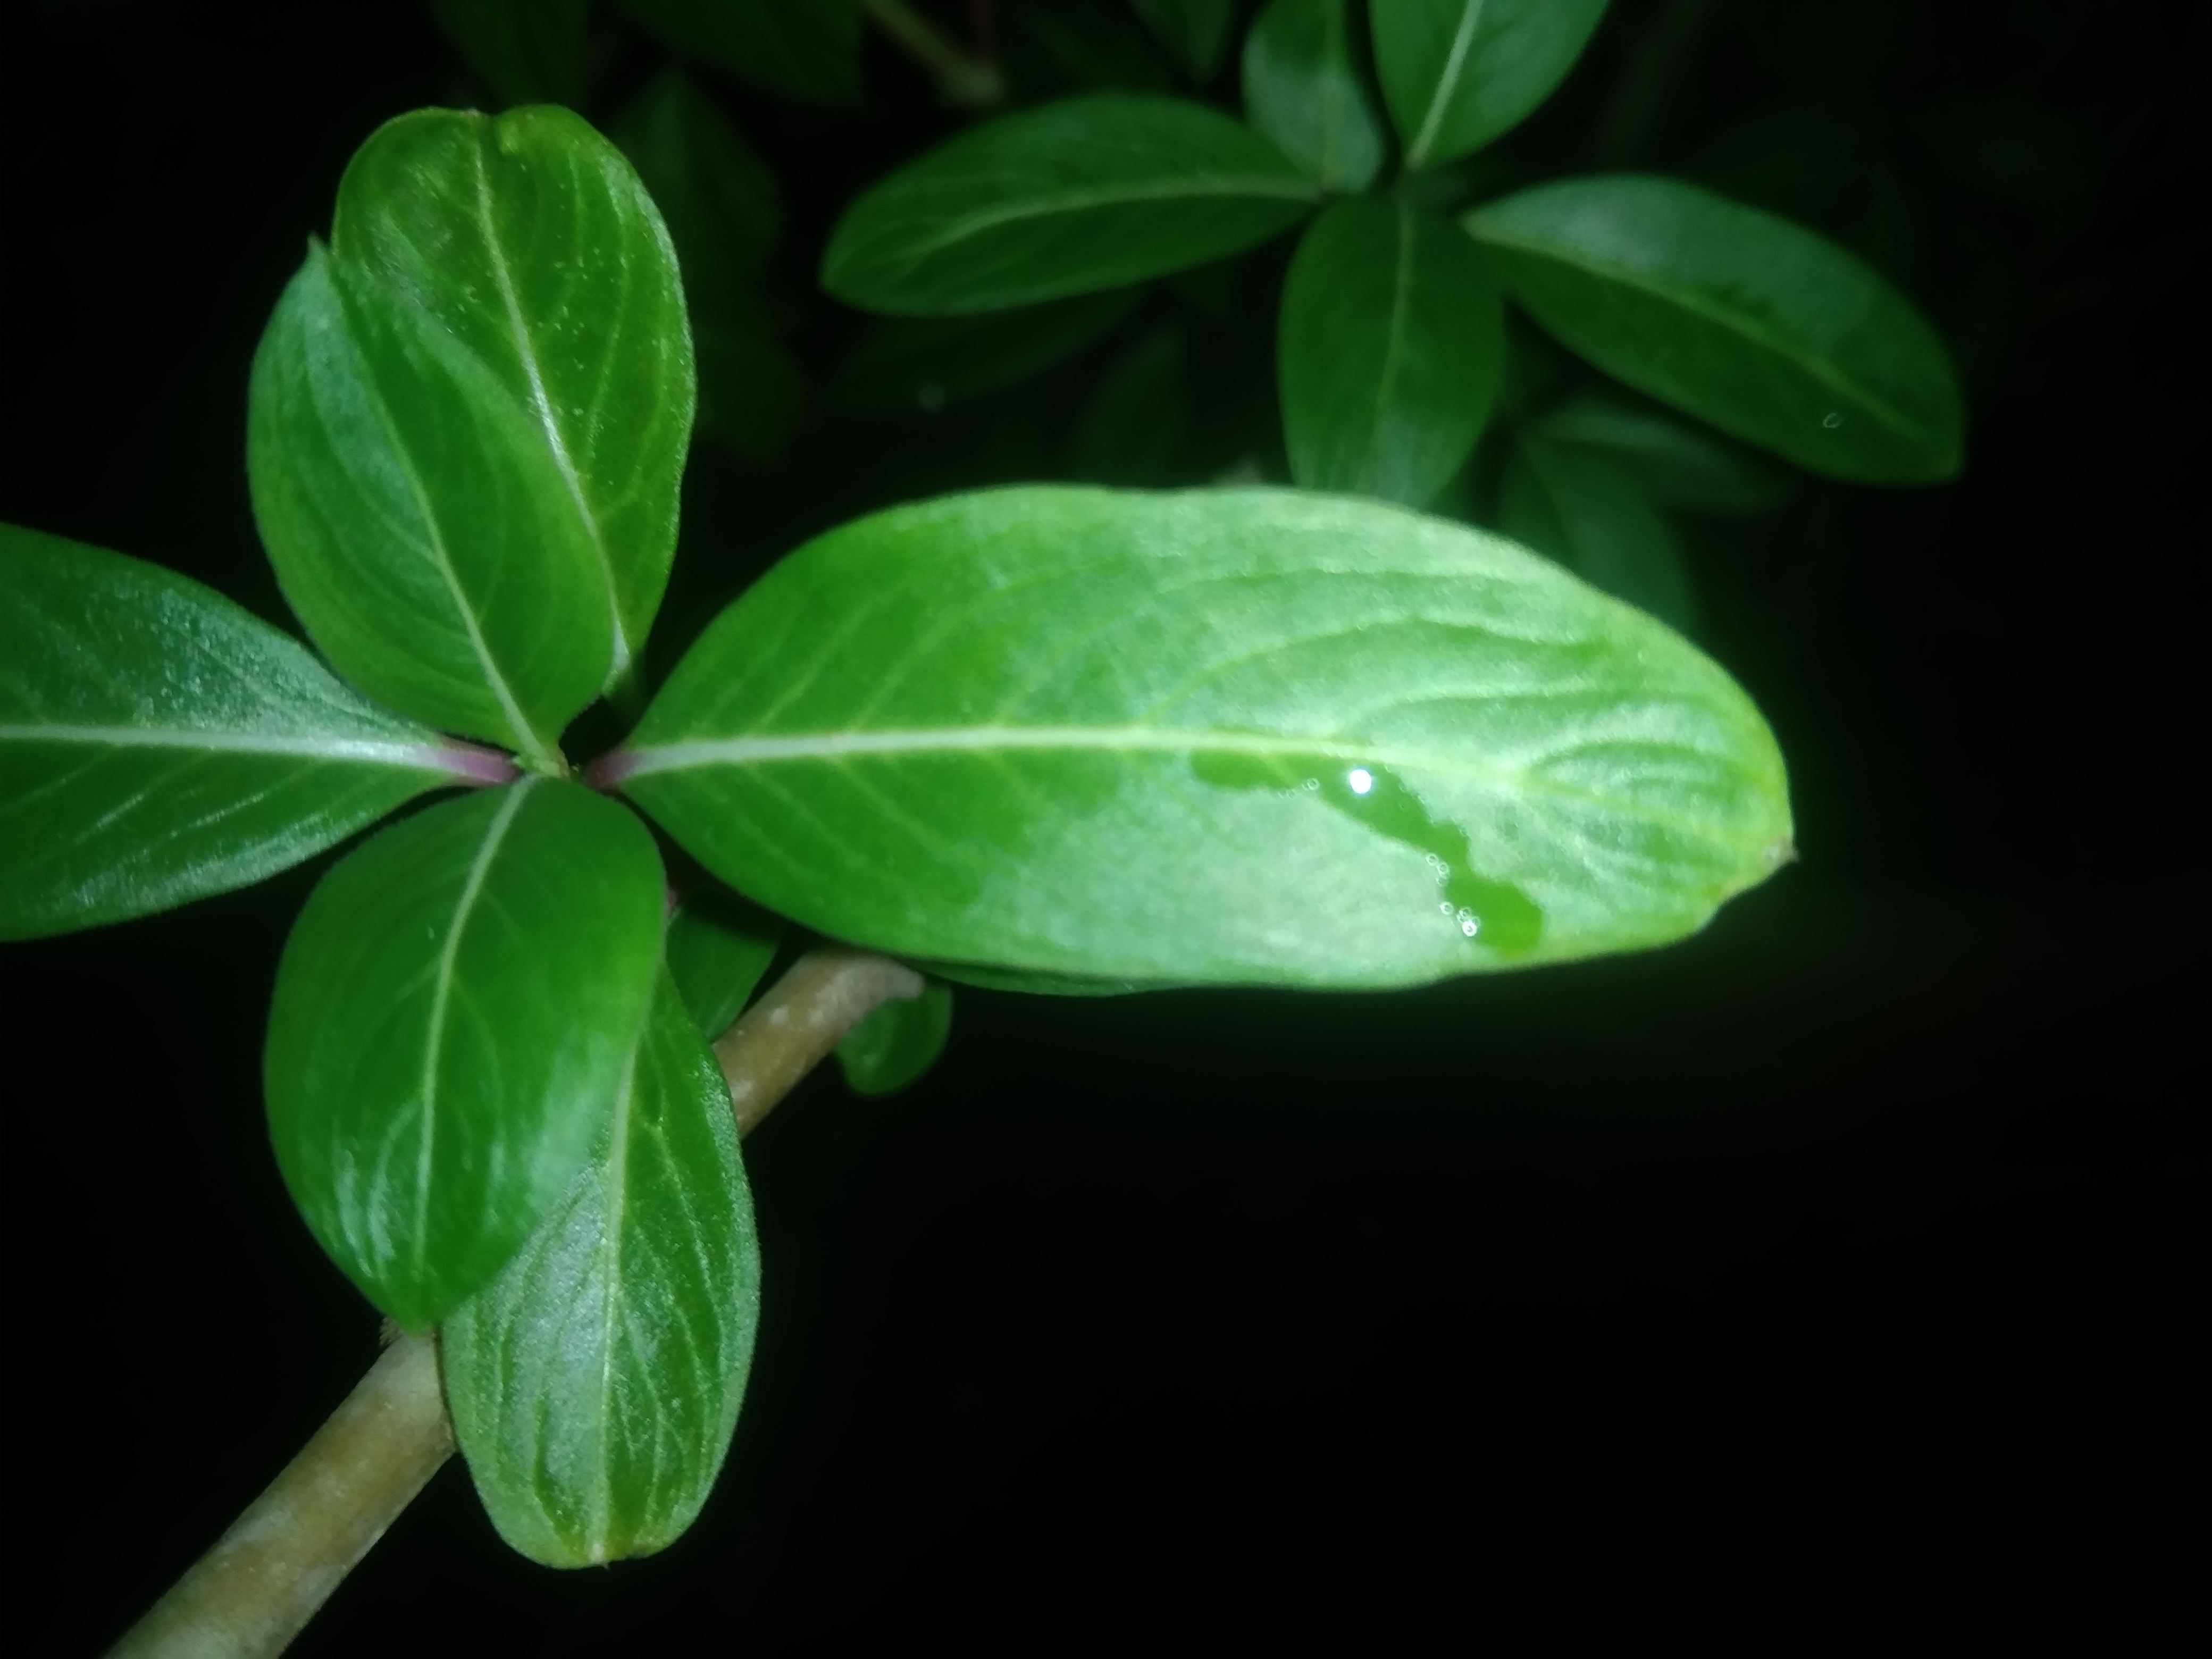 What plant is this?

rose periwinkle
